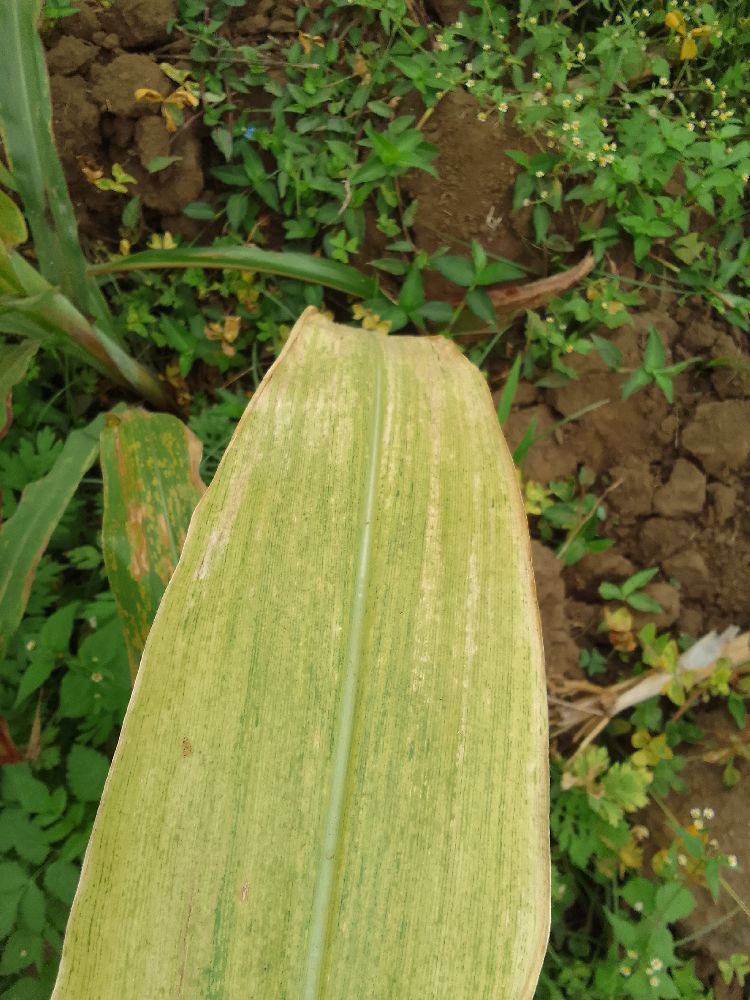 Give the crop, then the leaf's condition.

maize, maize lethal necrosis
